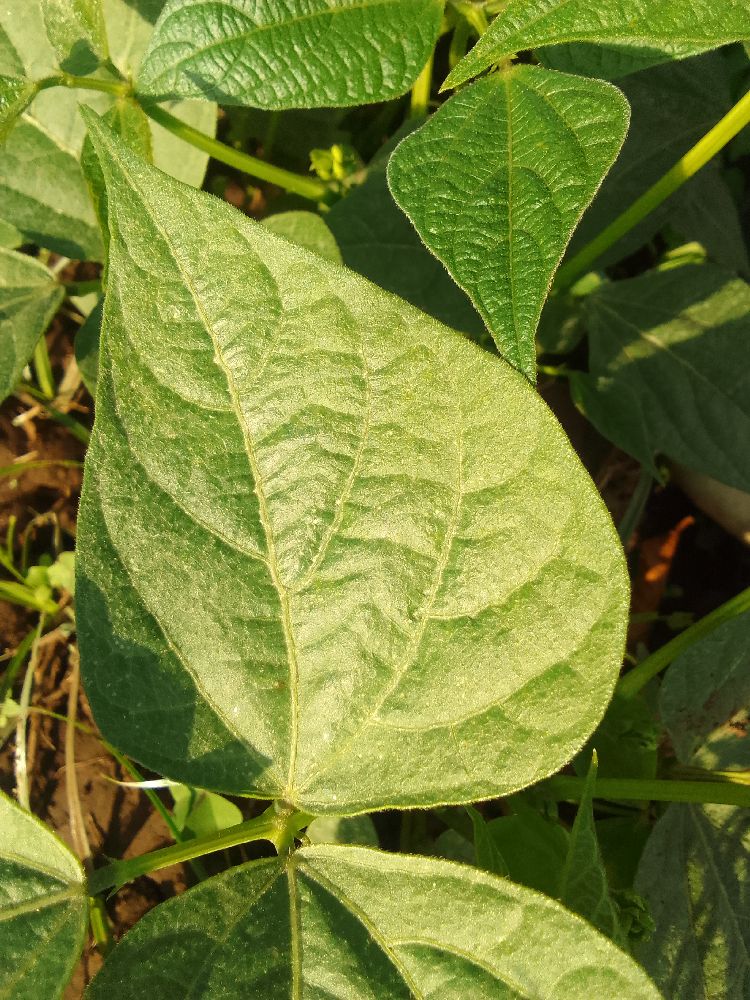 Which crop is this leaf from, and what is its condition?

common bean, healthy
